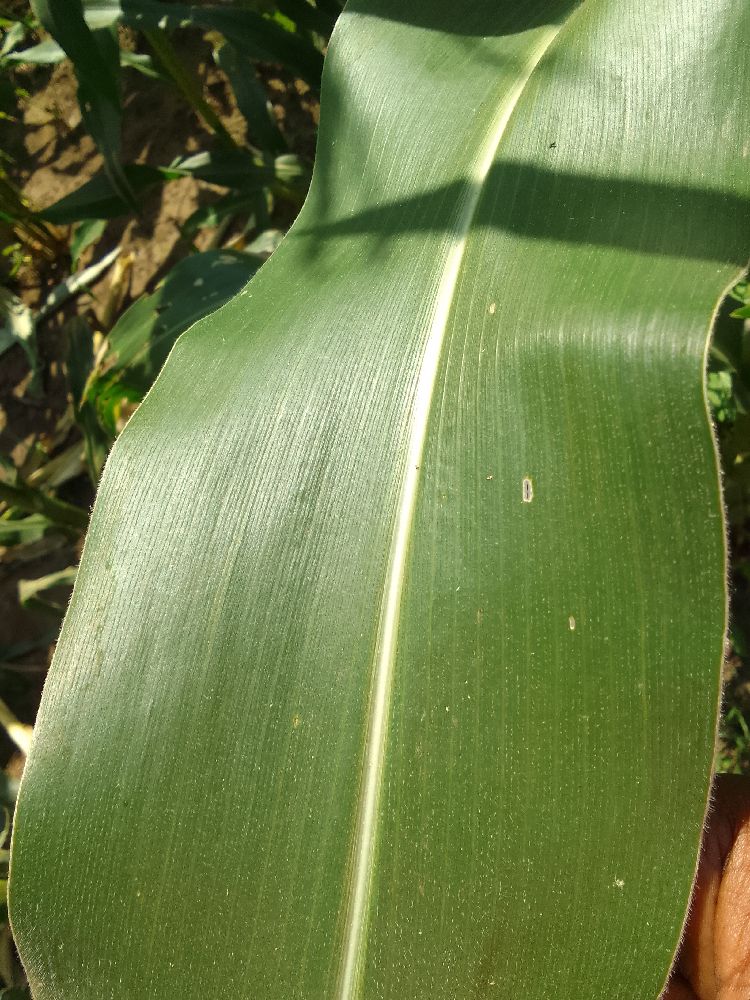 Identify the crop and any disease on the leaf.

maize, healthy
